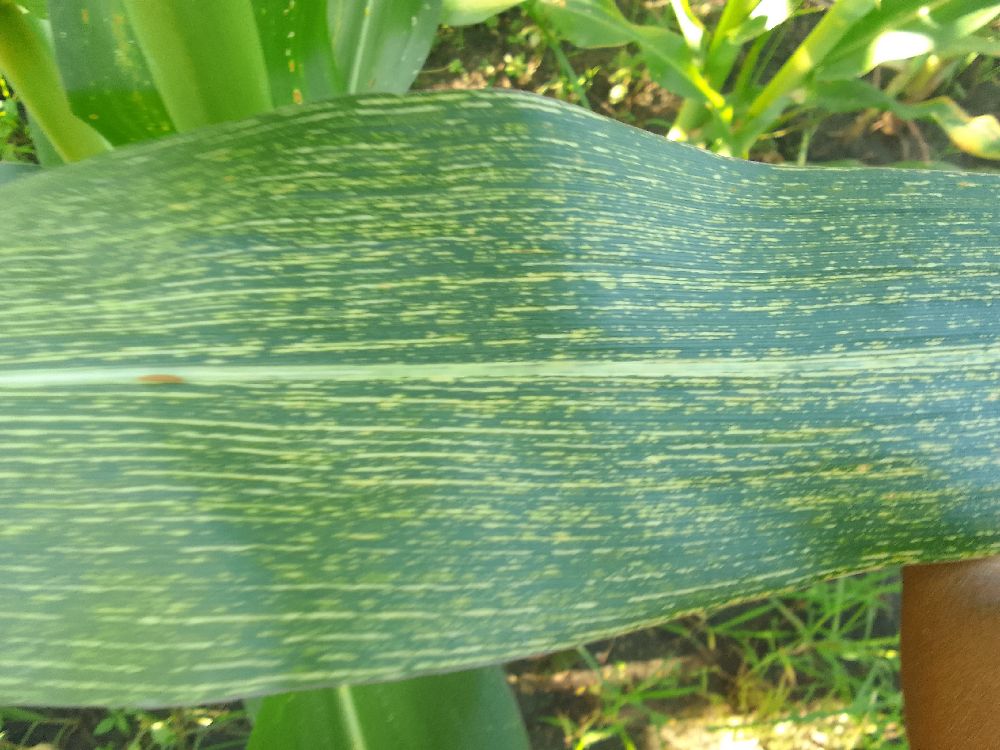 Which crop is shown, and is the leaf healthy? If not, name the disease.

maize, maize streak virus
